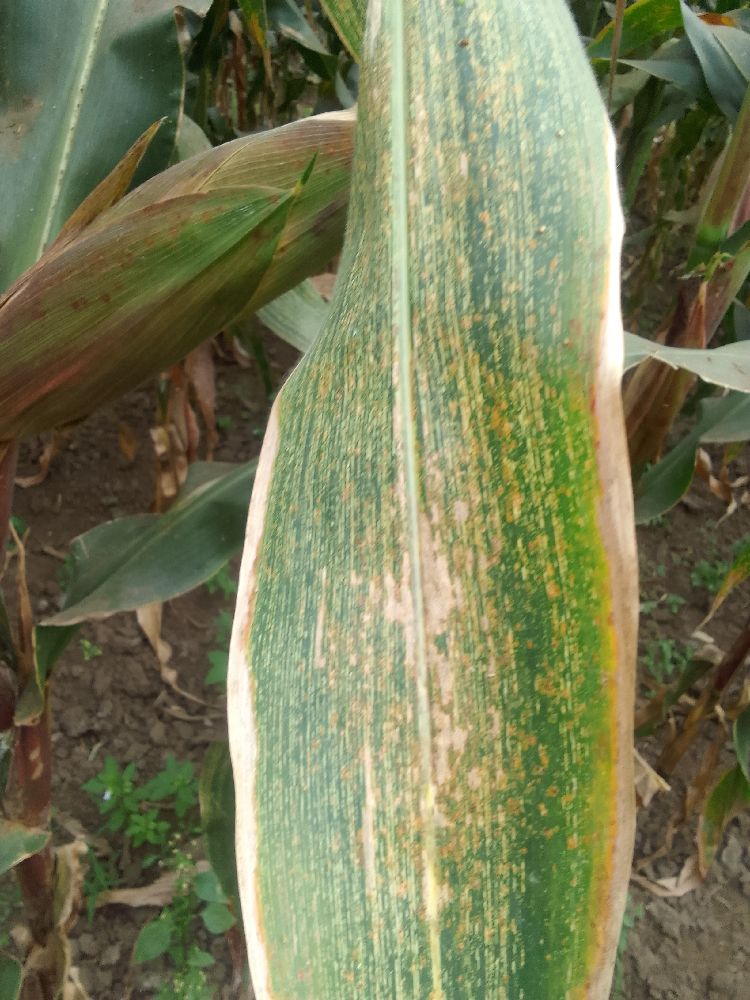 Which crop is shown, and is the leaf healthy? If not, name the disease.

maize, maize streak virus
